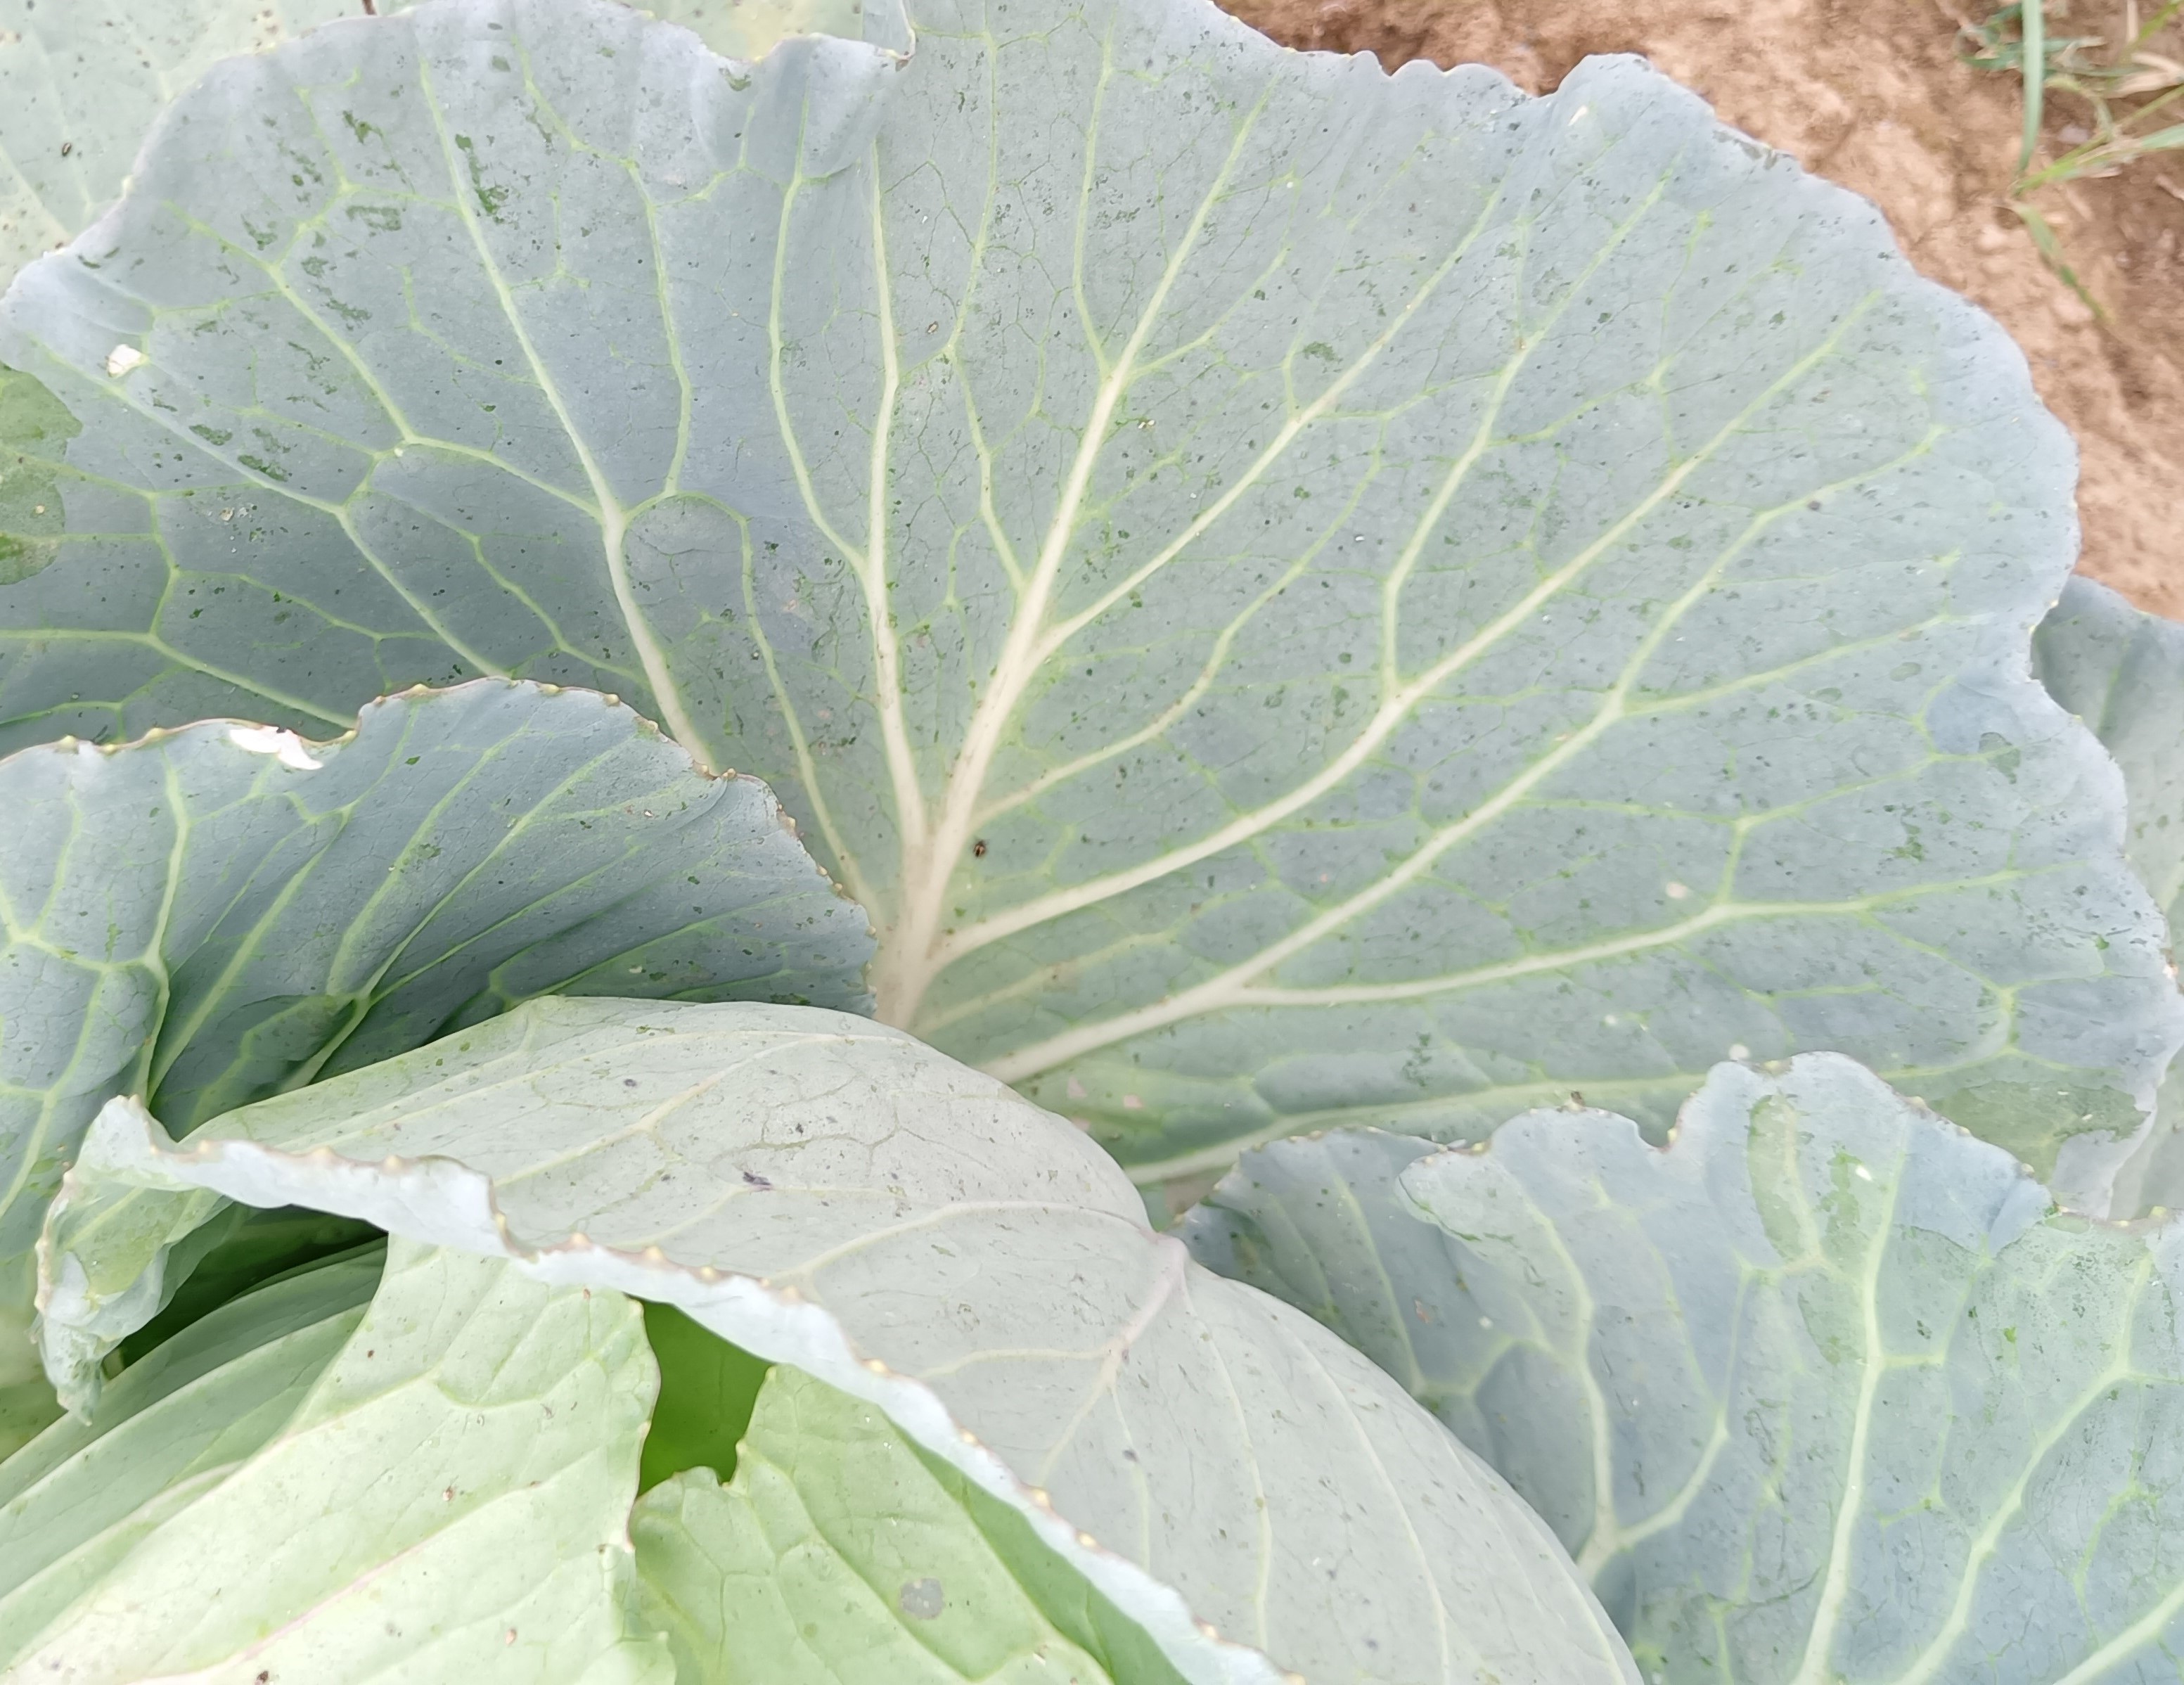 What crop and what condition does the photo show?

cabbage, healthy
